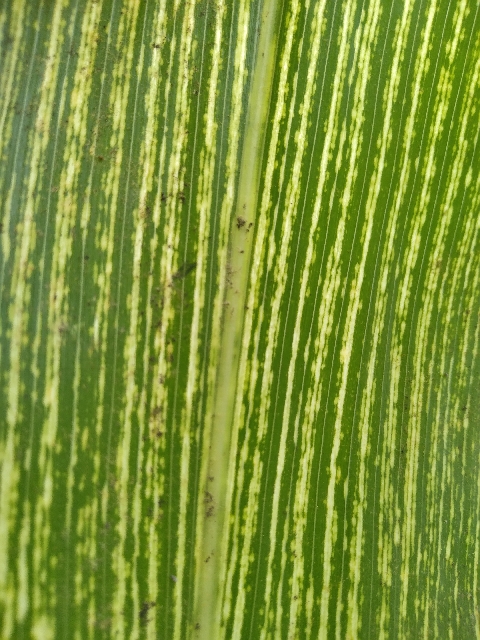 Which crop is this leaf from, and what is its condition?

maize, maize streak virus
